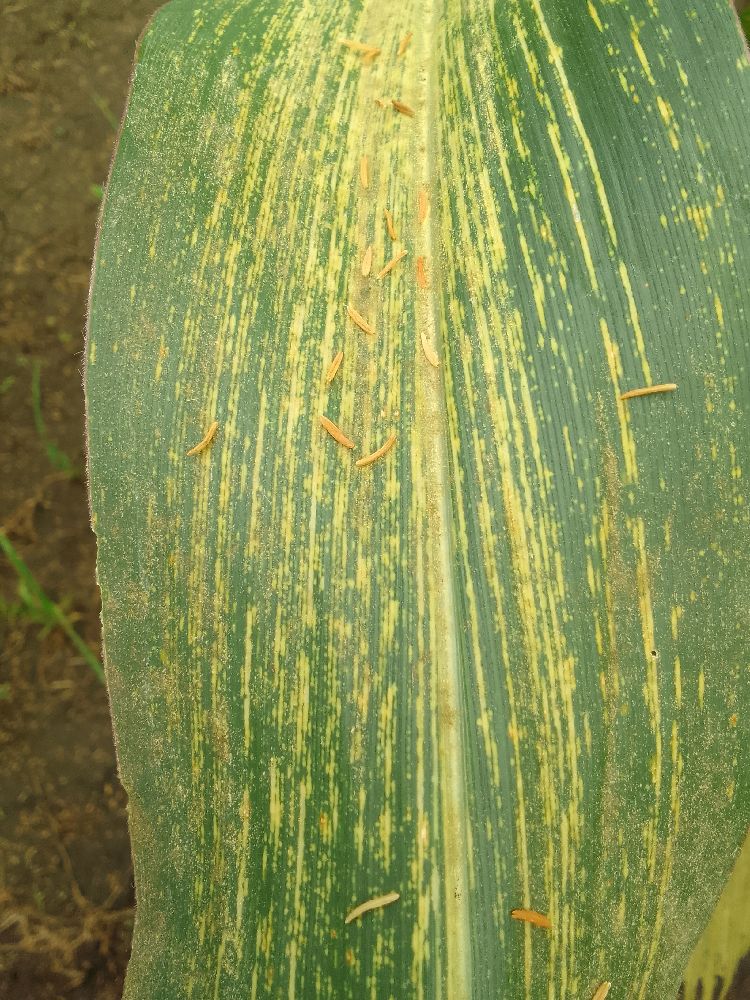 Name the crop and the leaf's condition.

maize, maize streak virus
